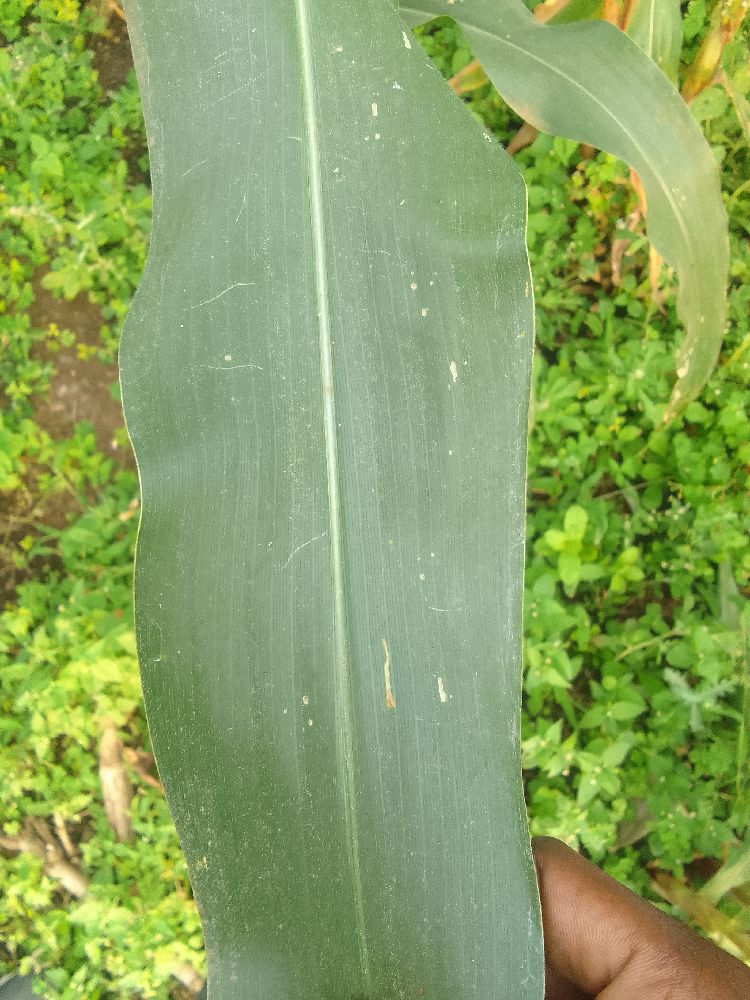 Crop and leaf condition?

maize, healthy
